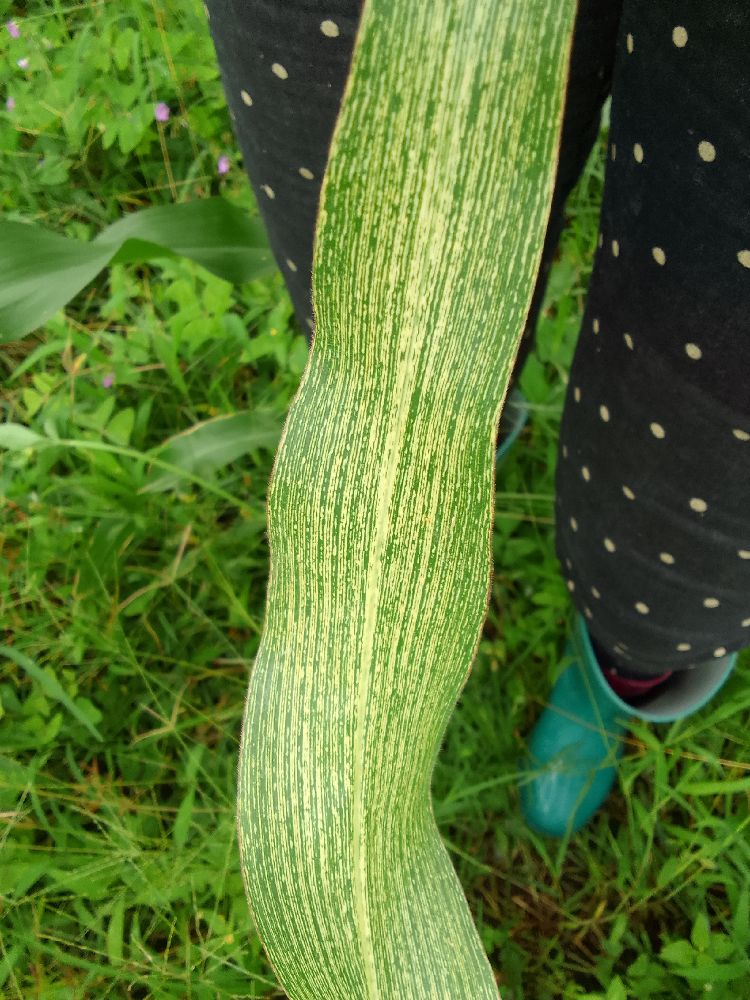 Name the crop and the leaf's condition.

maize, maize streak virus
